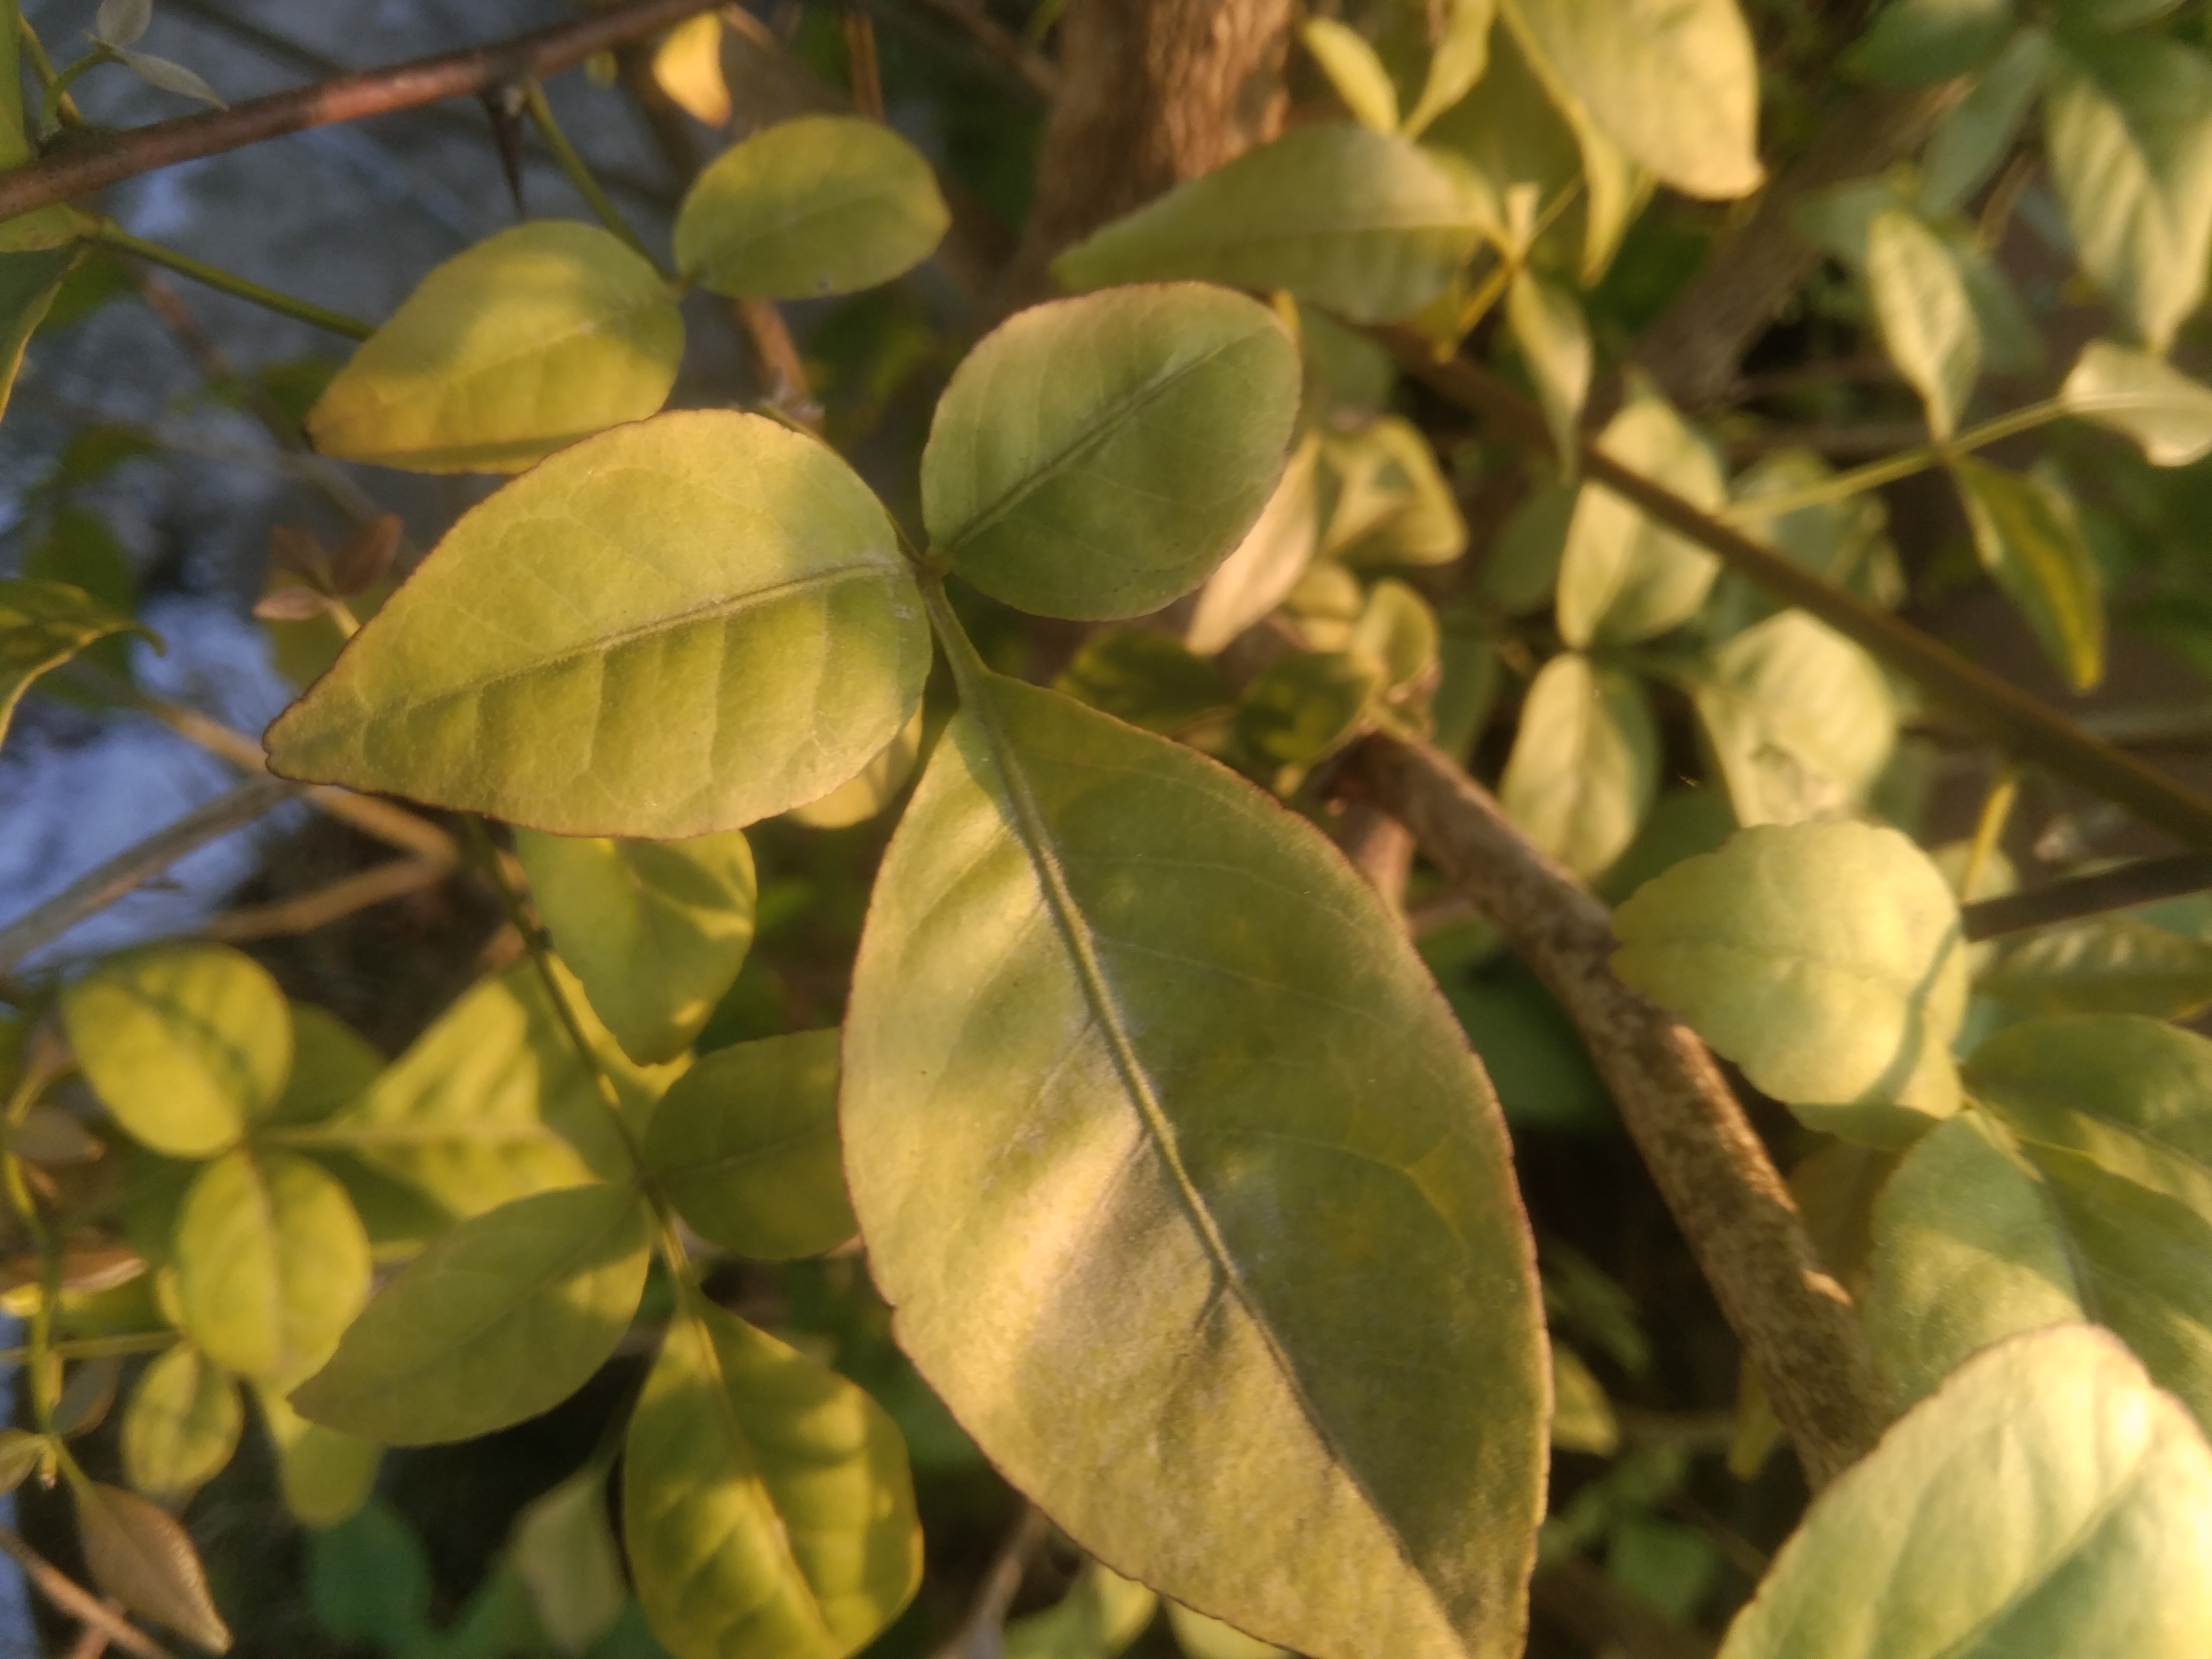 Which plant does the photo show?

wood apple
